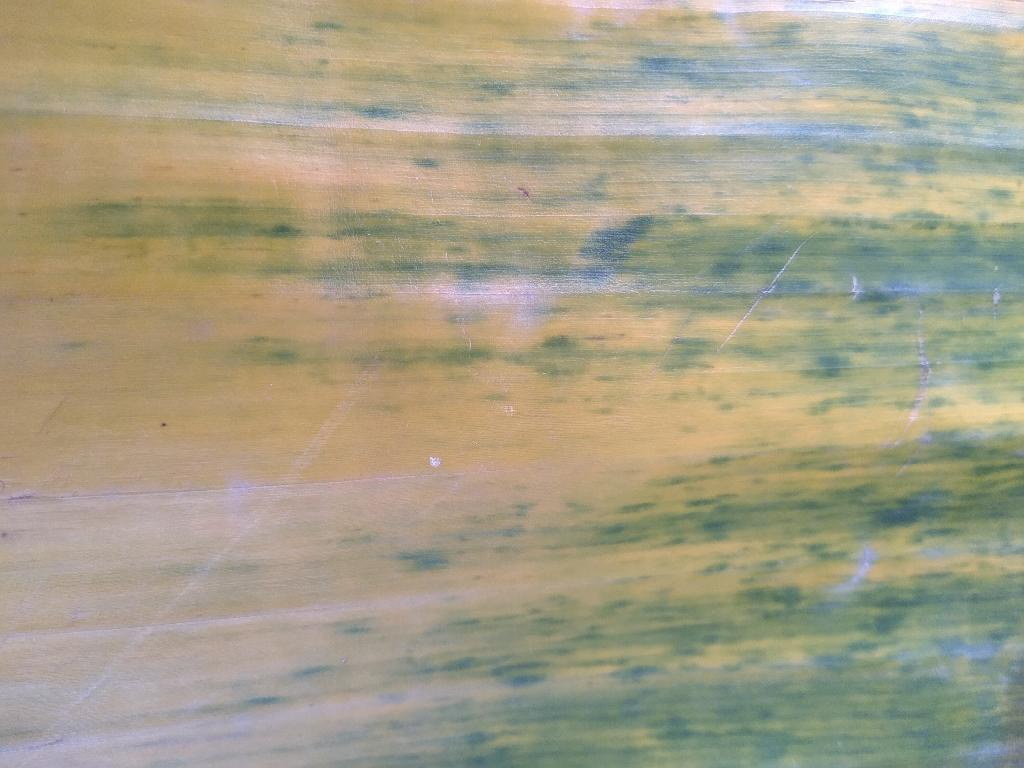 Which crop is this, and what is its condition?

banana, fusarium wilt race 1
